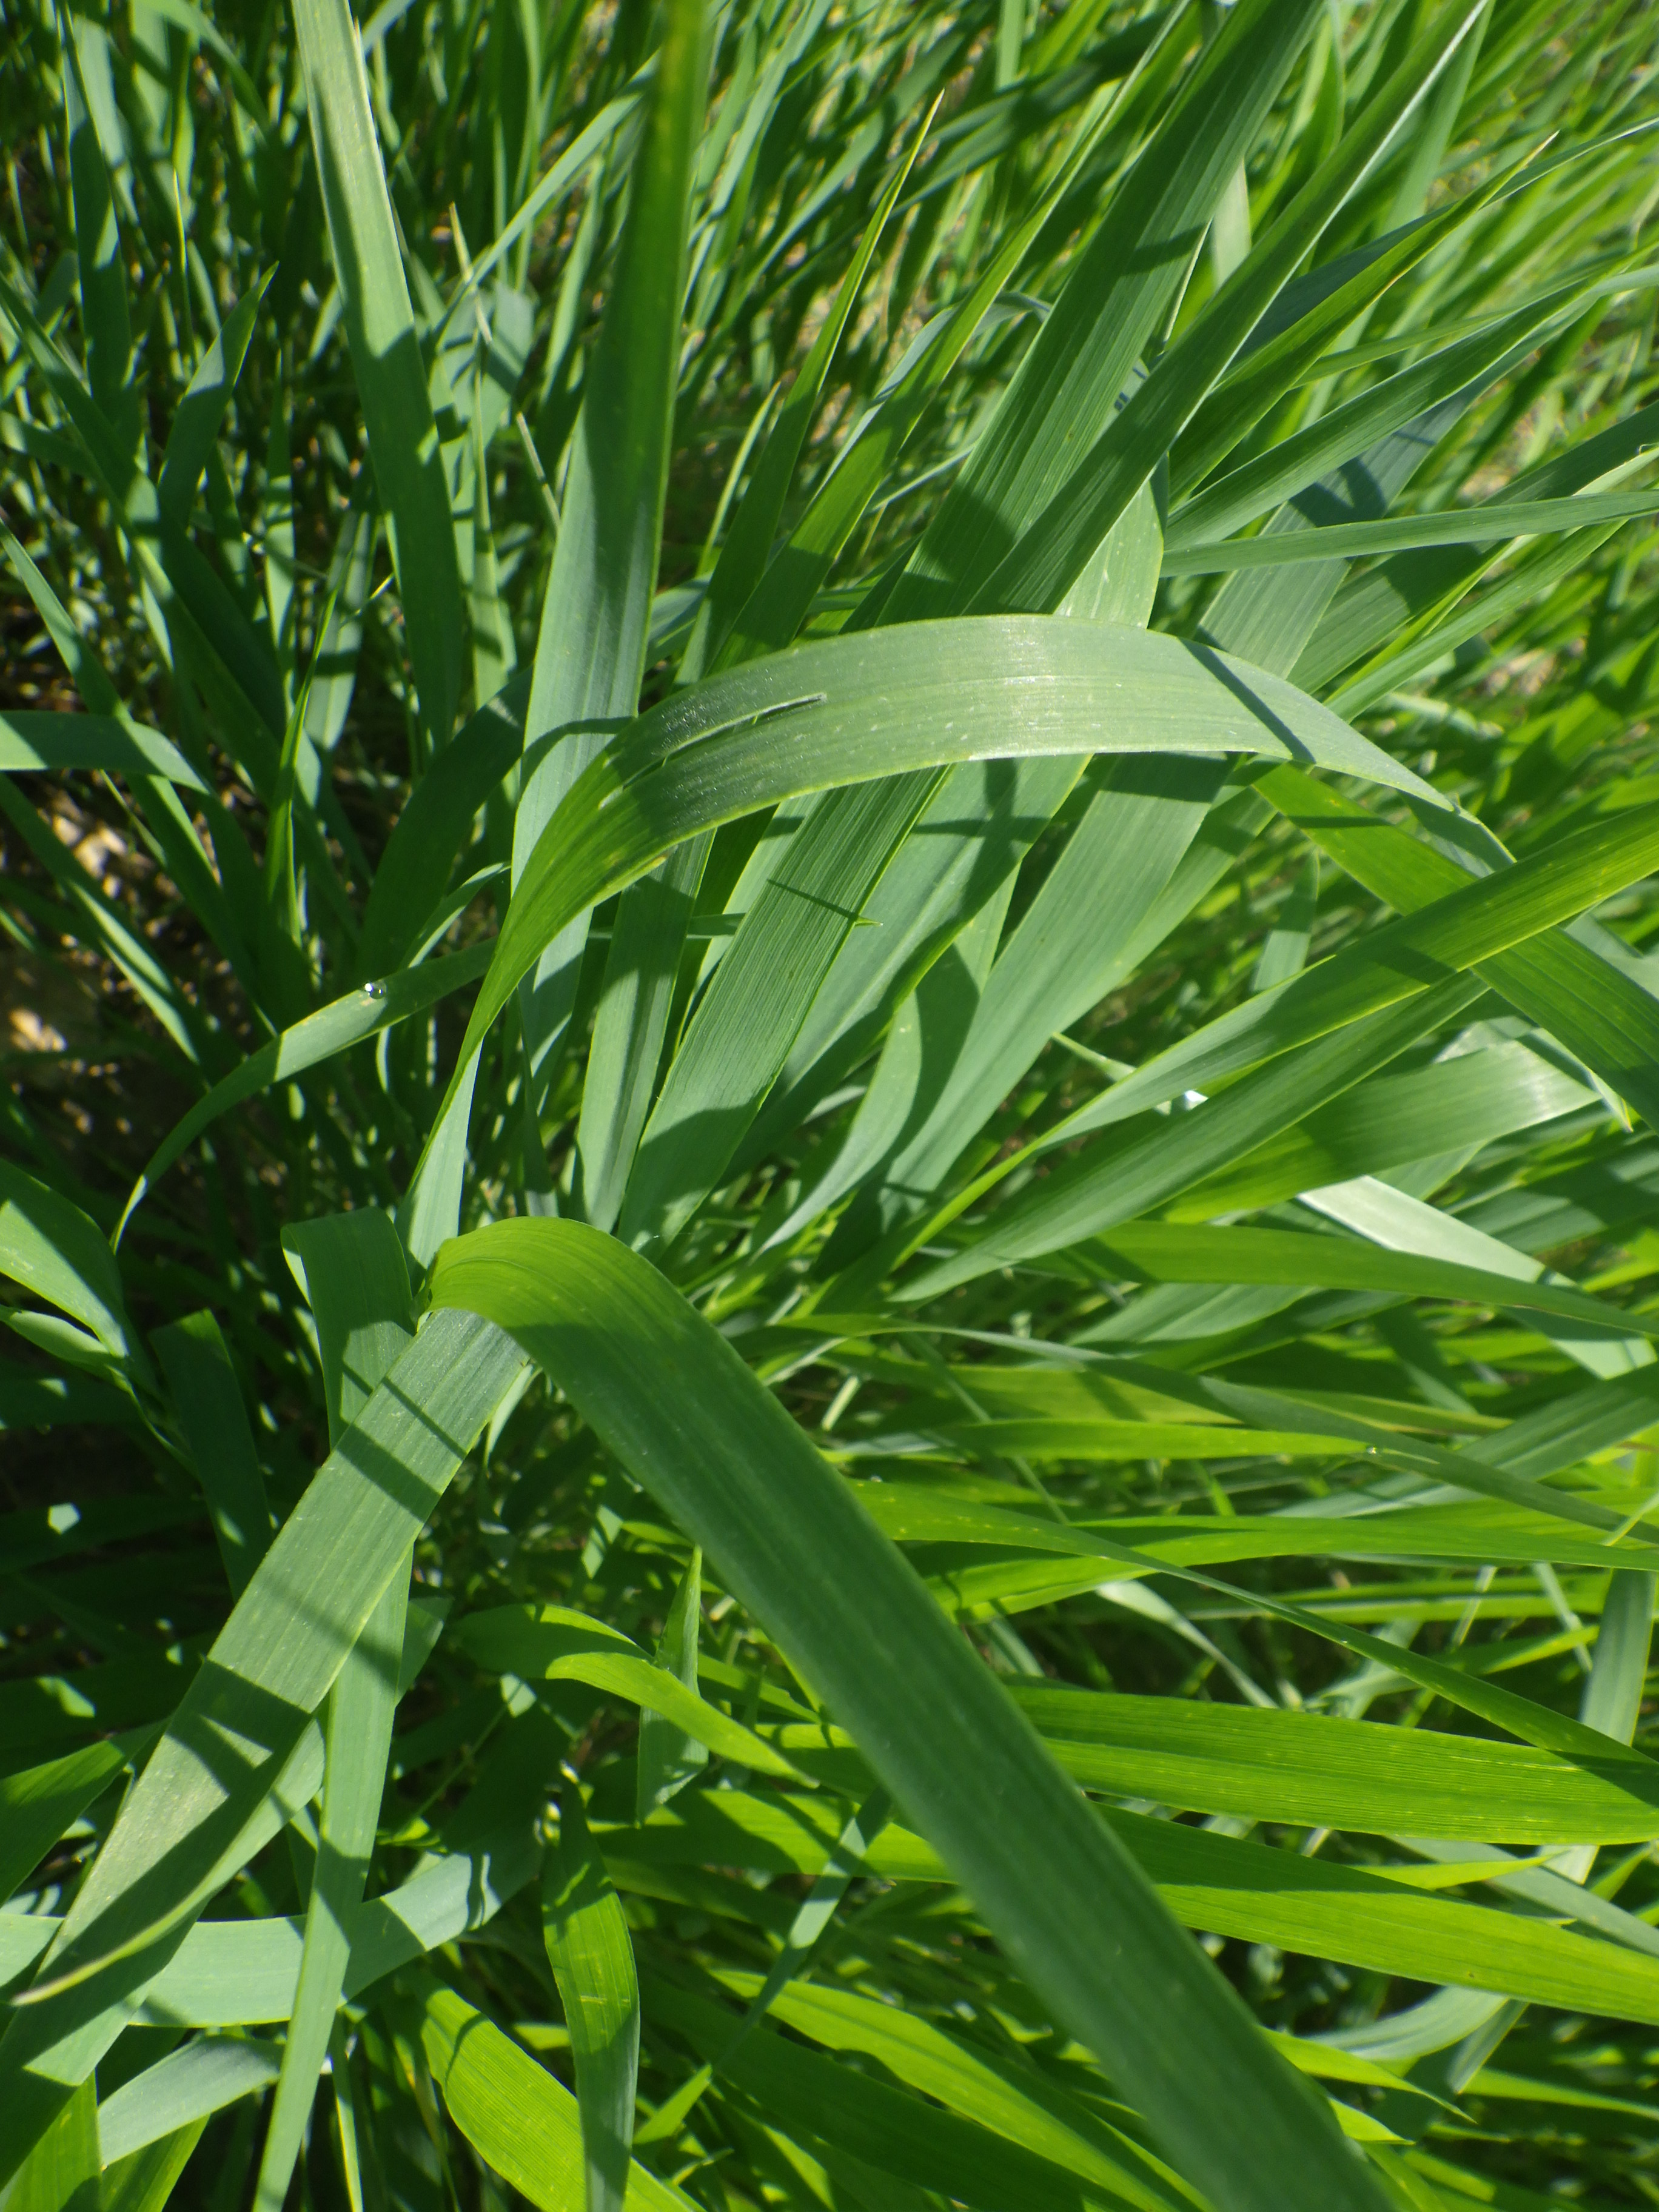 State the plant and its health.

emmer, phytophagous
